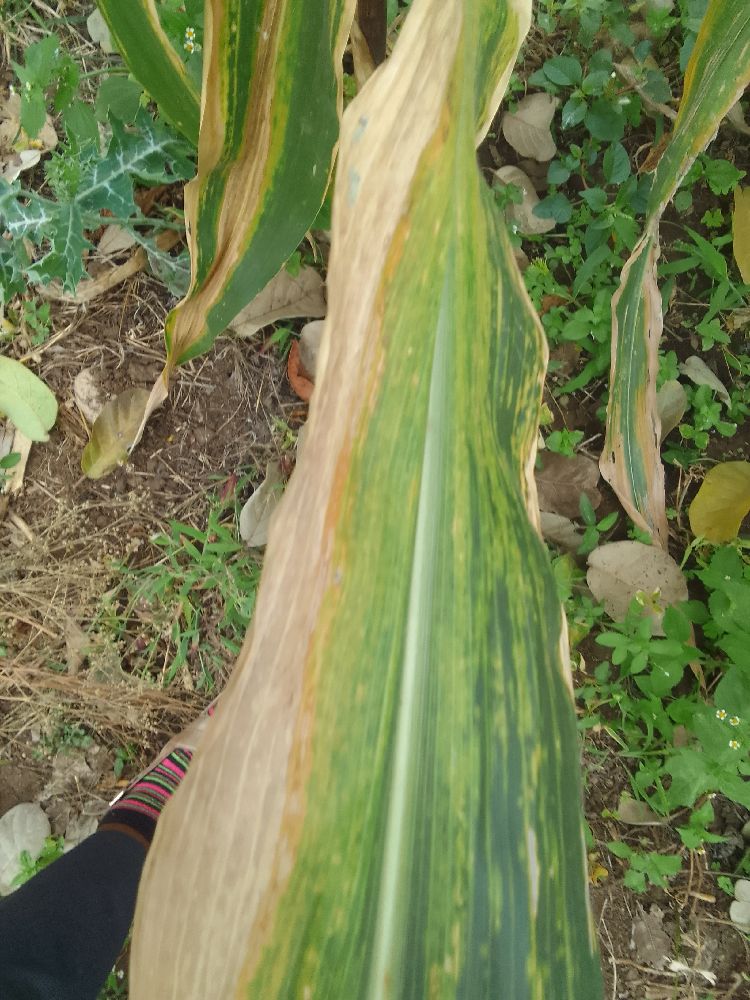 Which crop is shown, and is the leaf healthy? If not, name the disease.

maize, maize lethal necrosis
